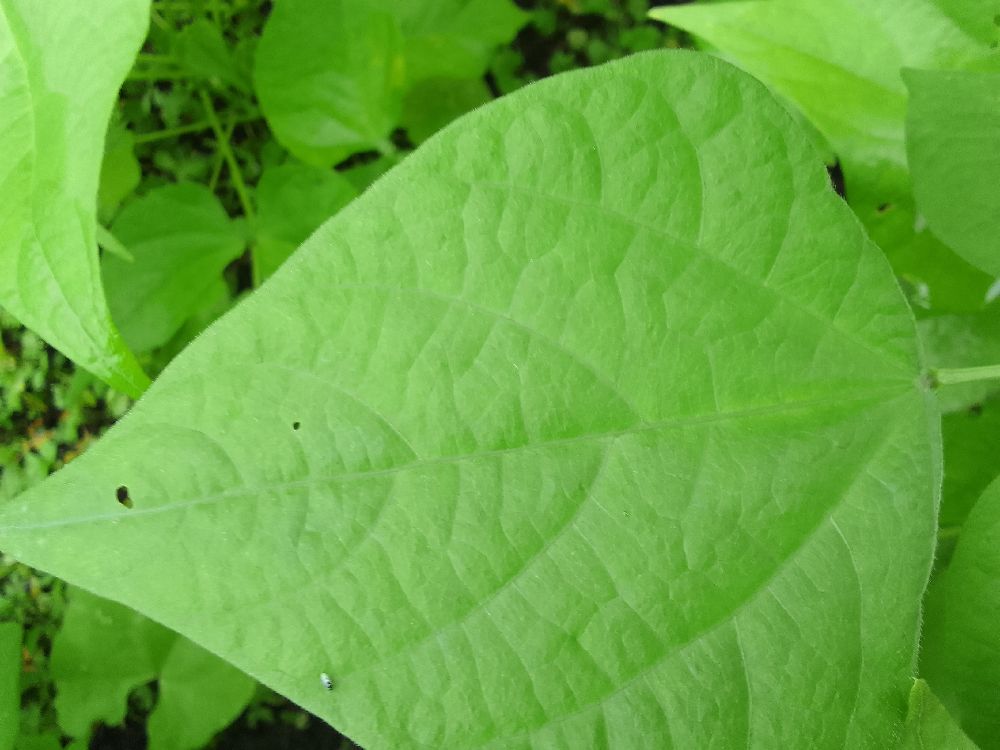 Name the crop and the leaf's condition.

common bean, healthy
